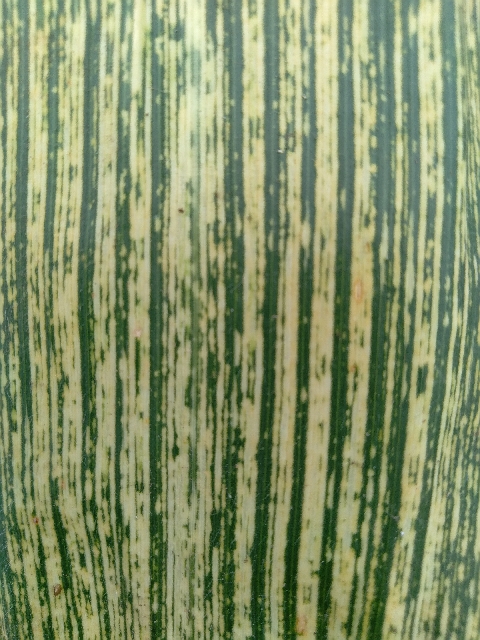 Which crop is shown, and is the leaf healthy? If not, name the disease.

maize, maize streak virus
